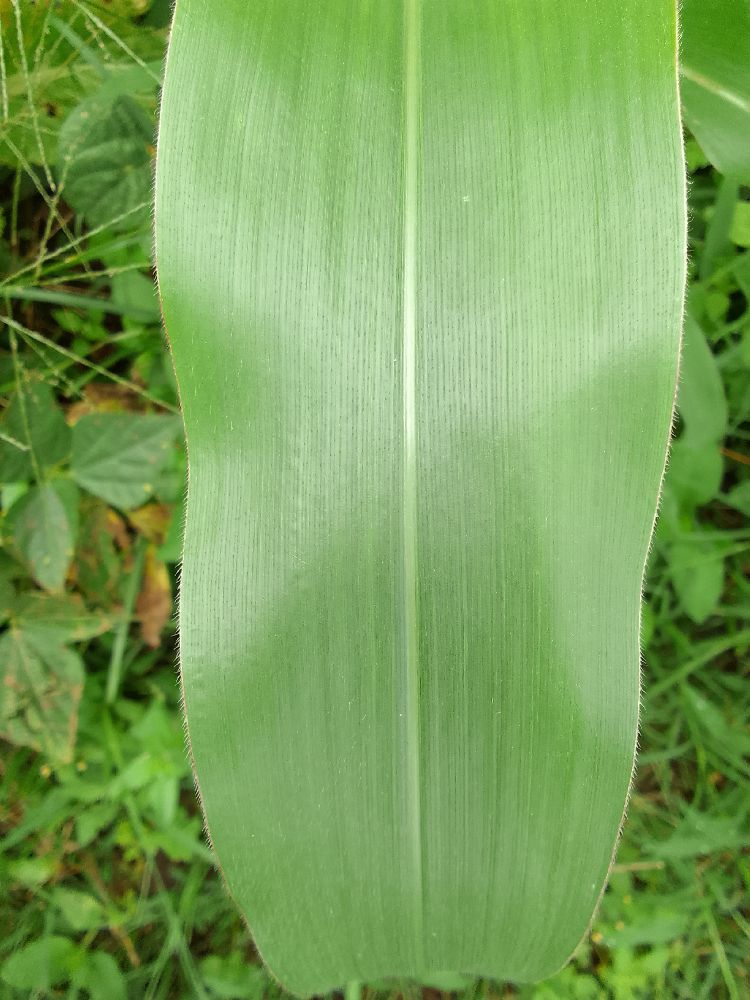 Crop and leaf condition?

maize, healthy
